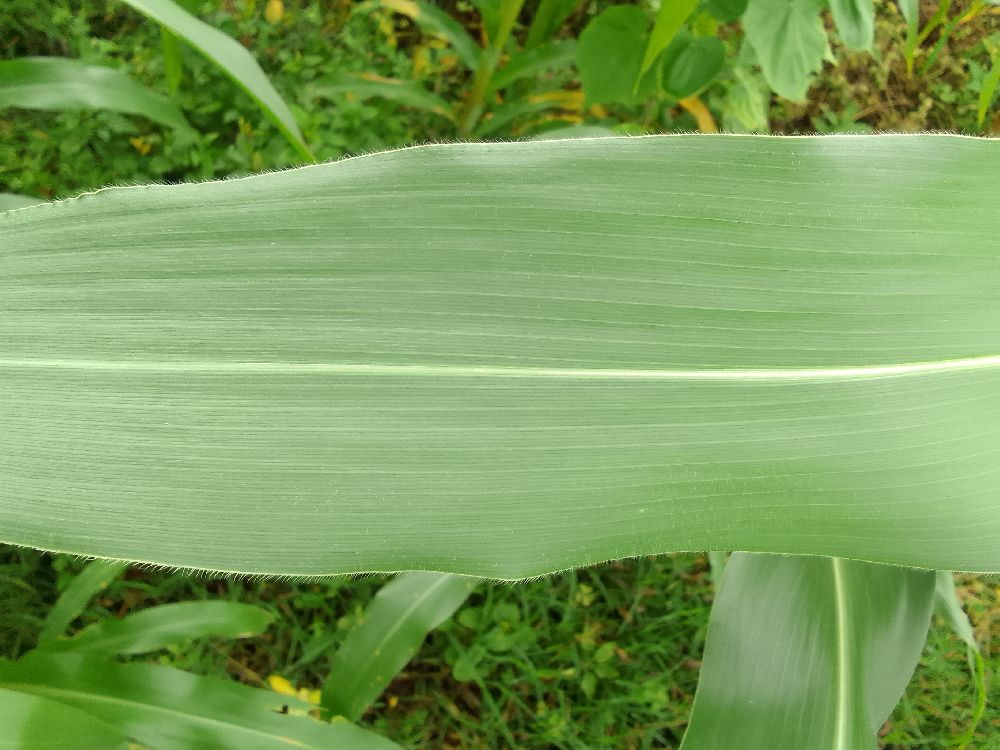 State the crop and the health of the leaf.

maize, healthy
